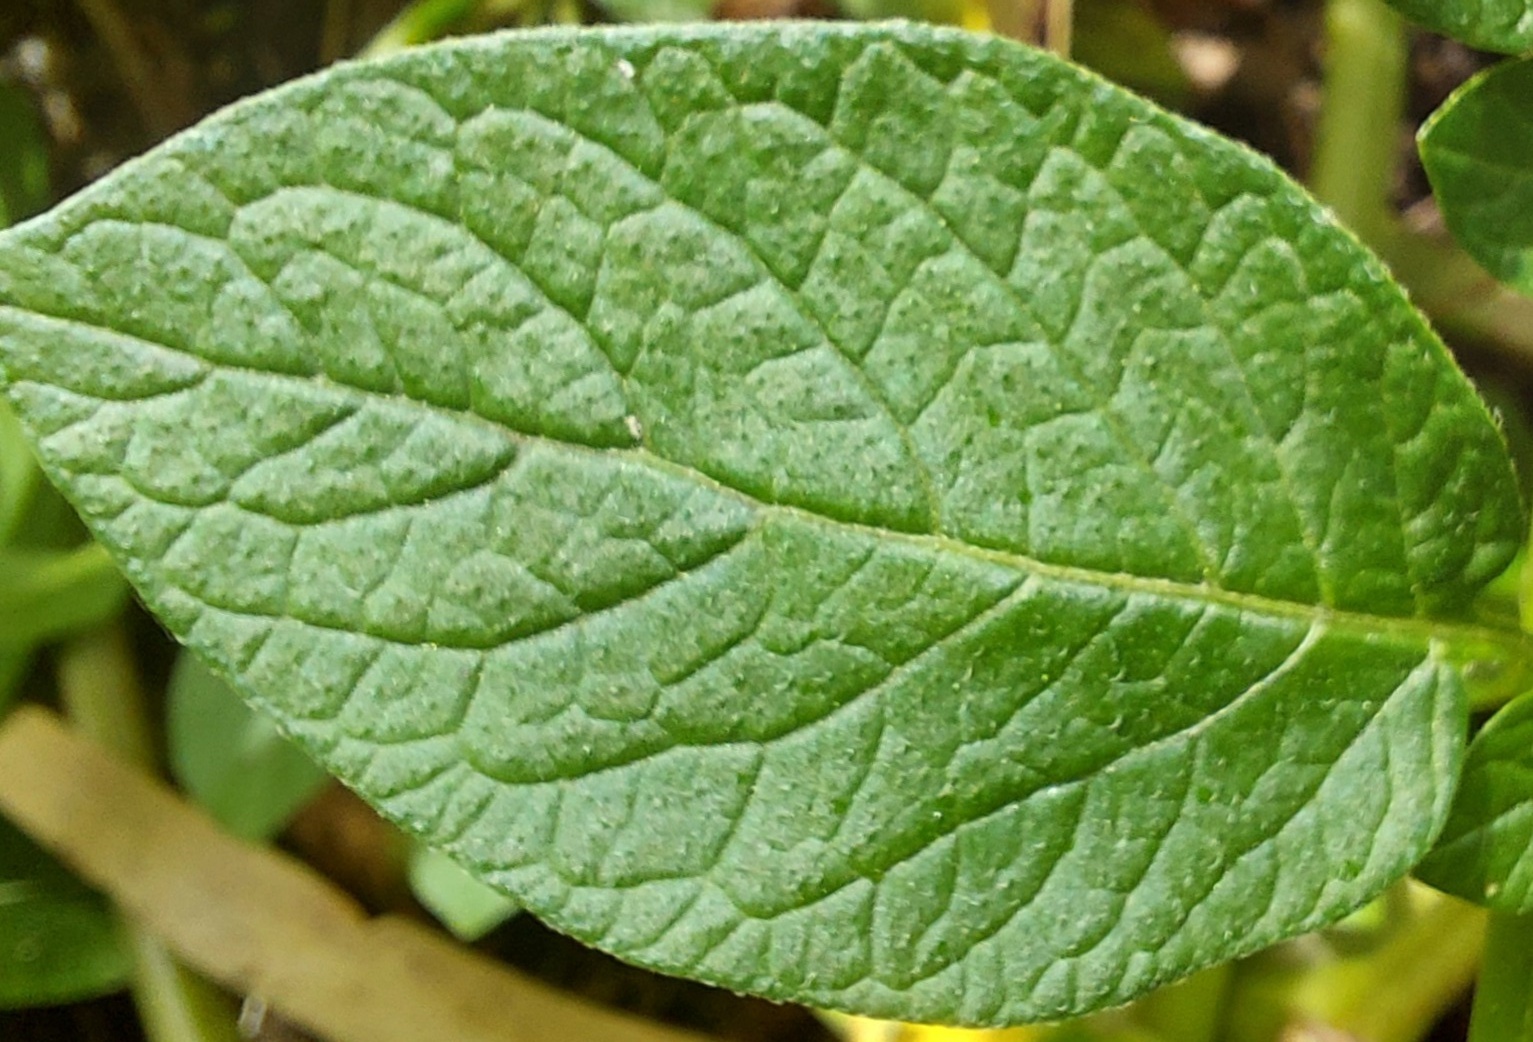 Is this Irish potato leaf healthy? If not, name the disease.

healthy
